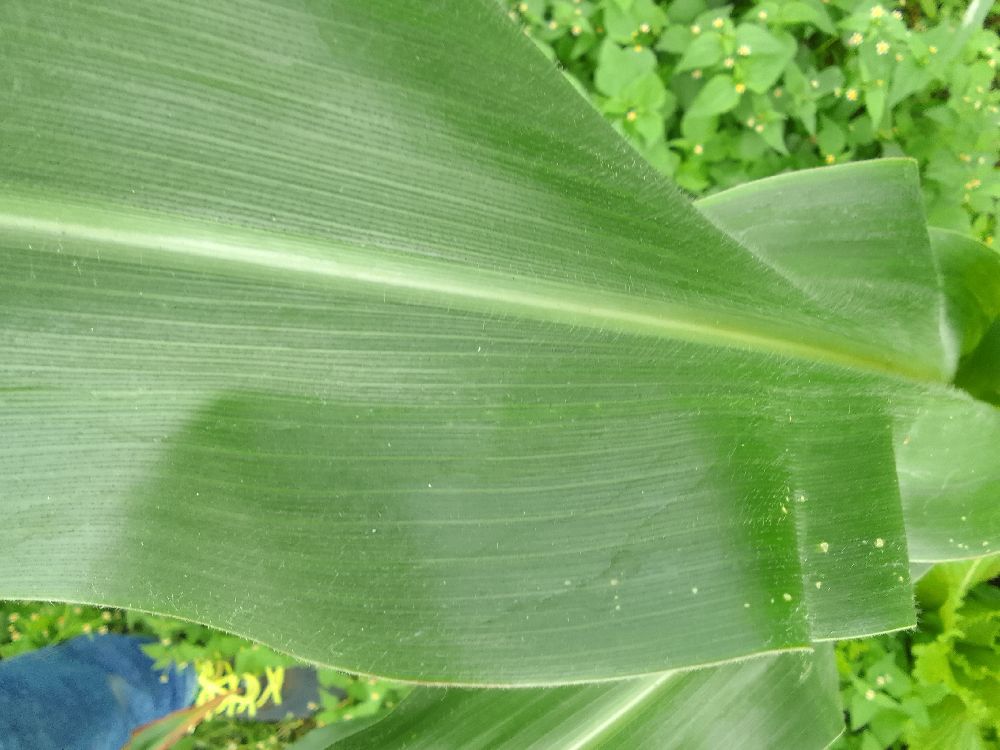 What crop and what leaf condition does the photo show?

maize, healthy
